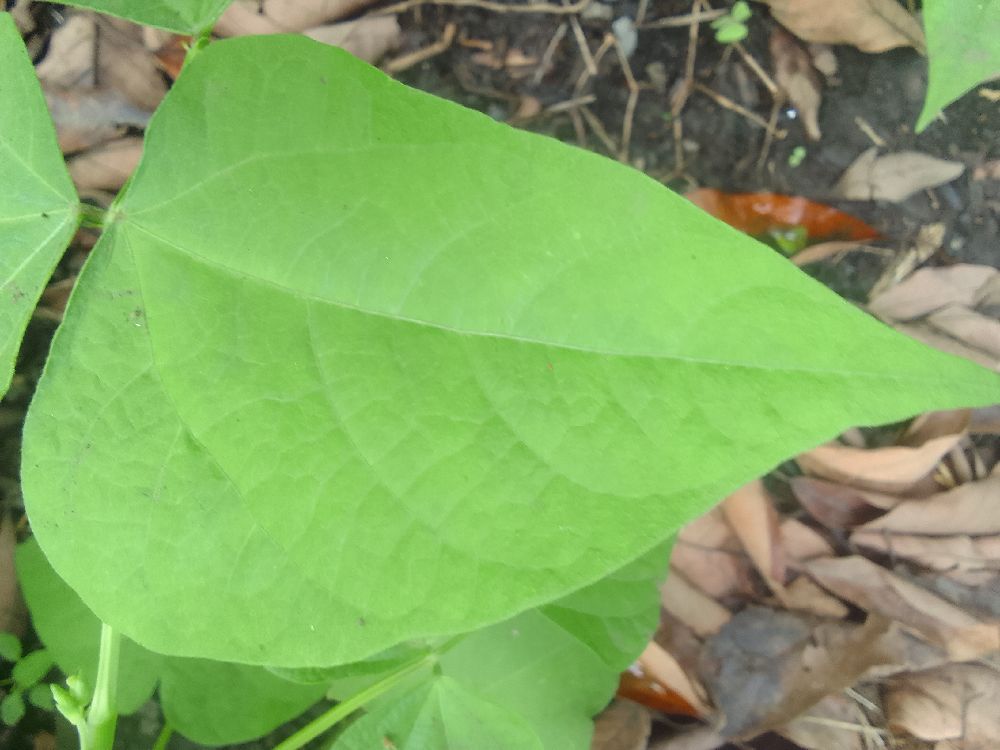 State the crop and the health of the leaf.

common bean, healthy
